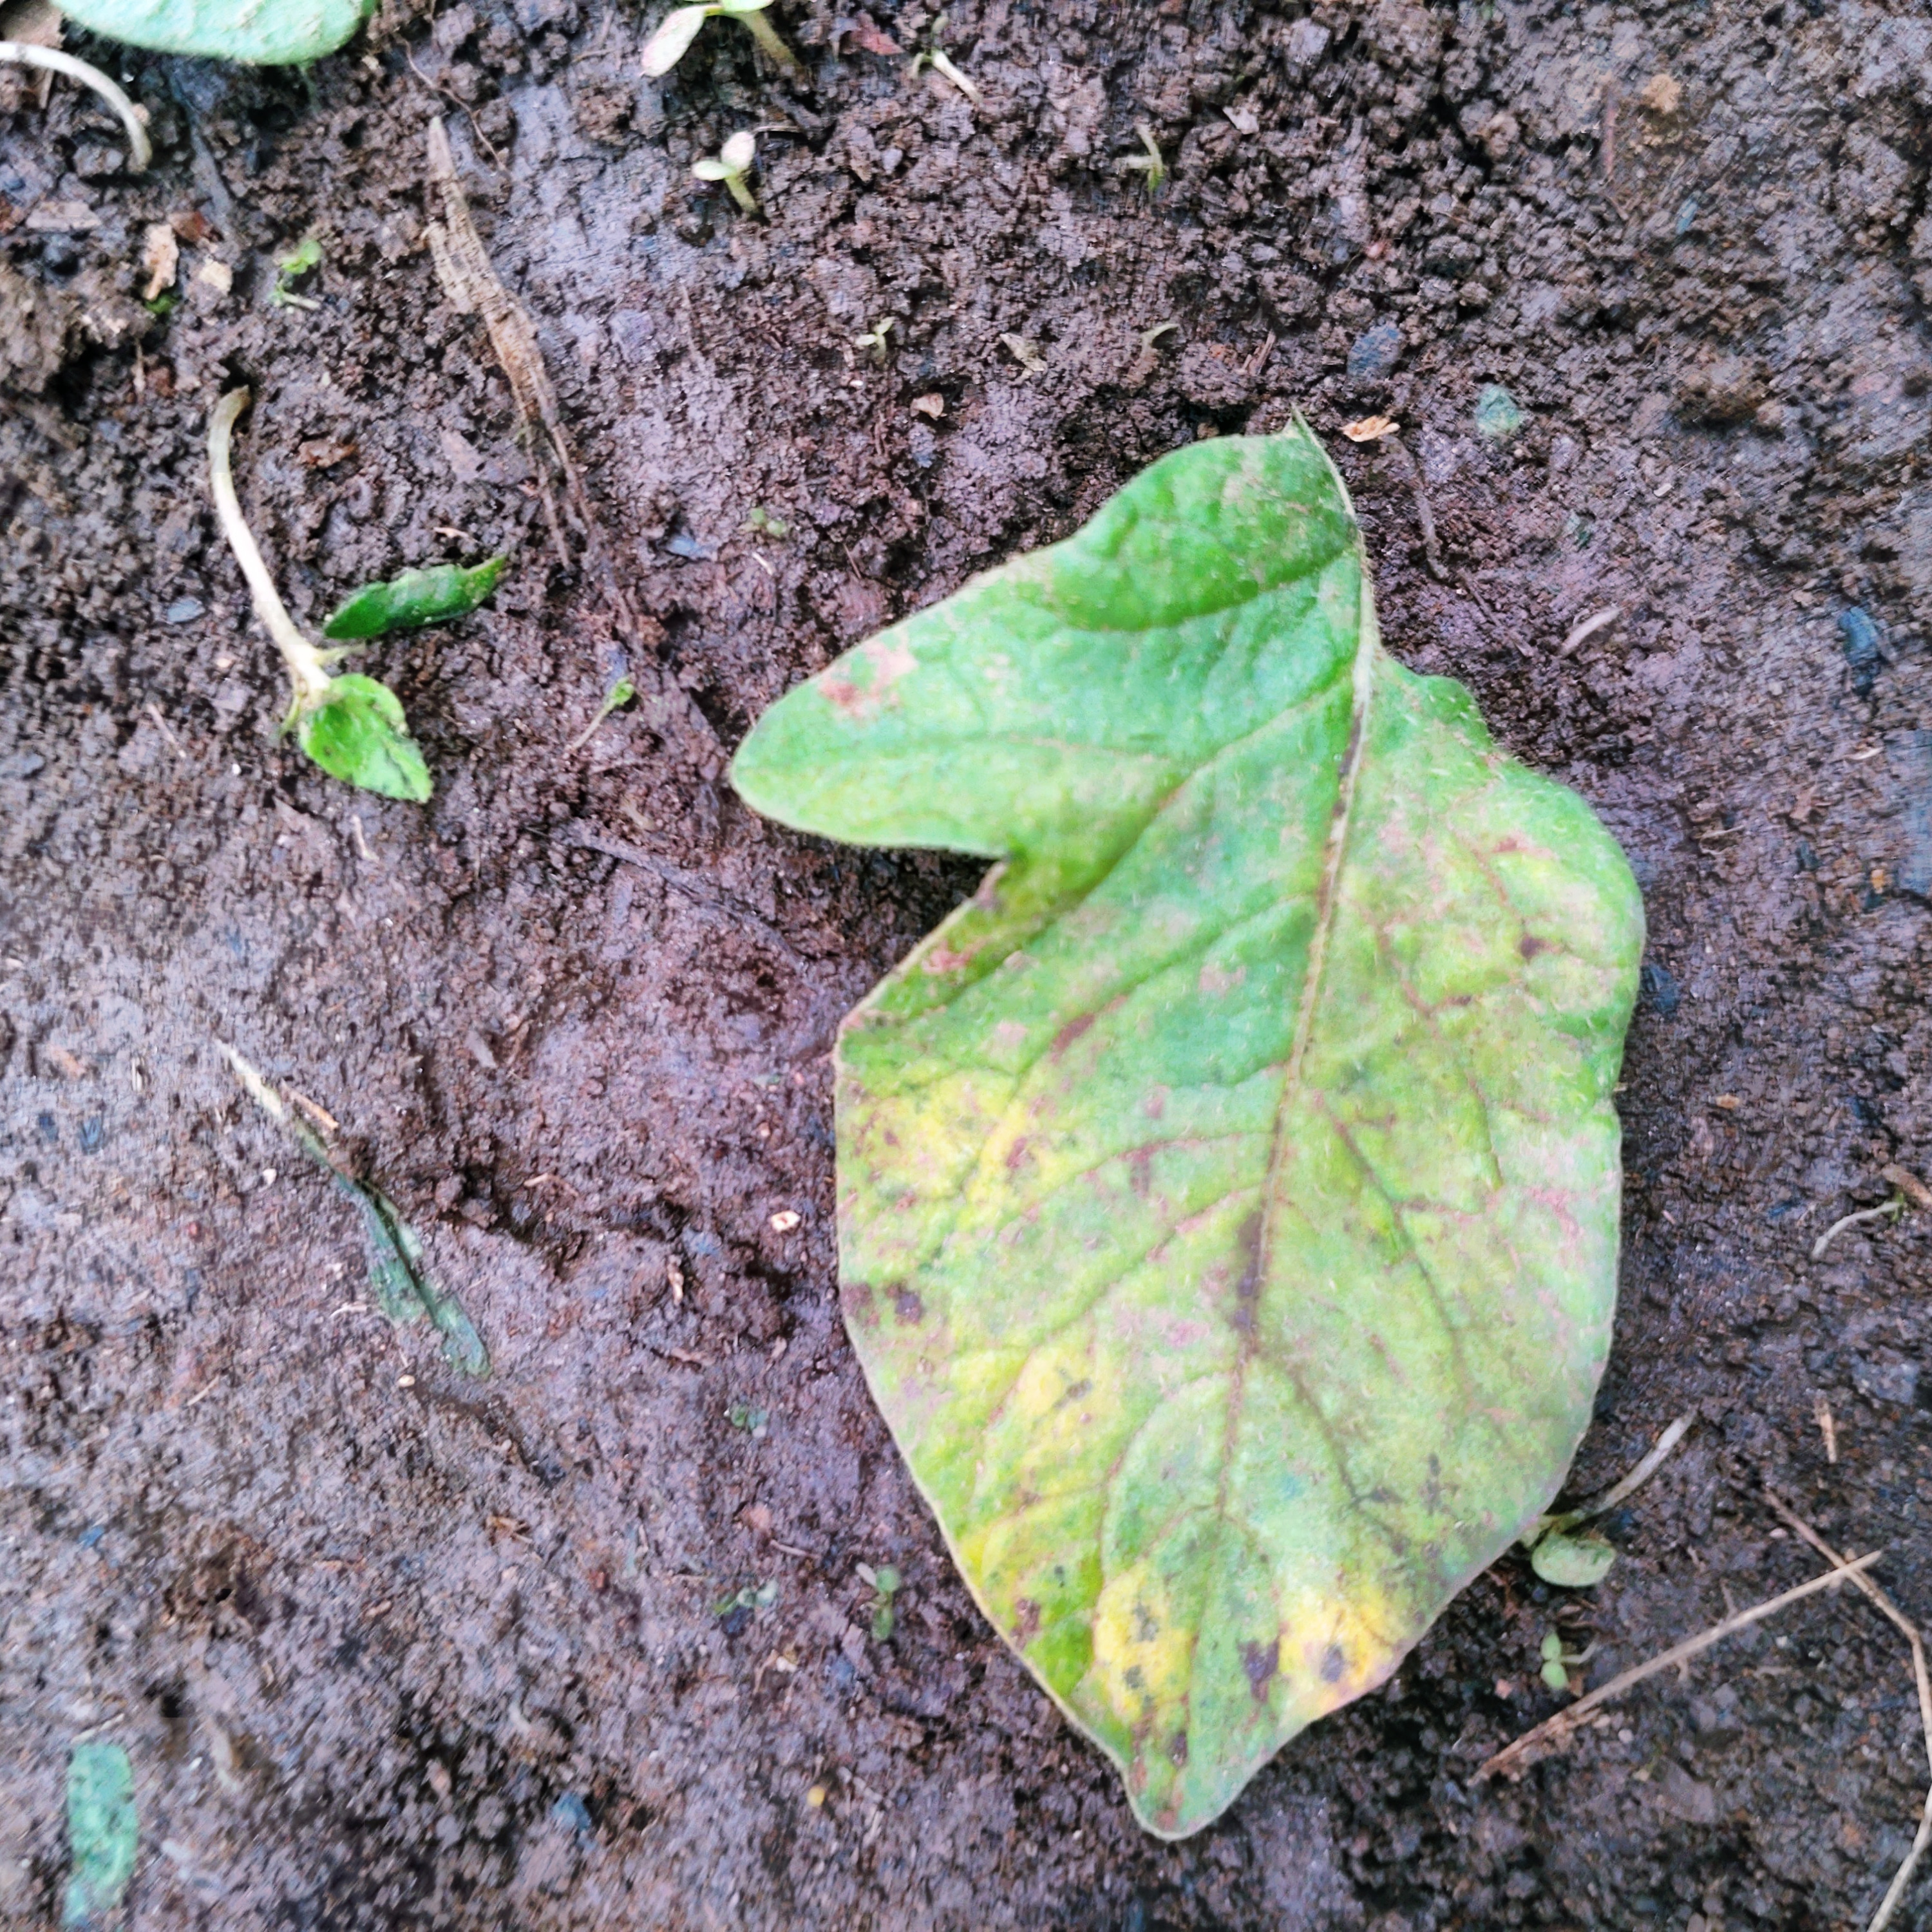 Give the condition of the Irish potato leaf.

late blight
